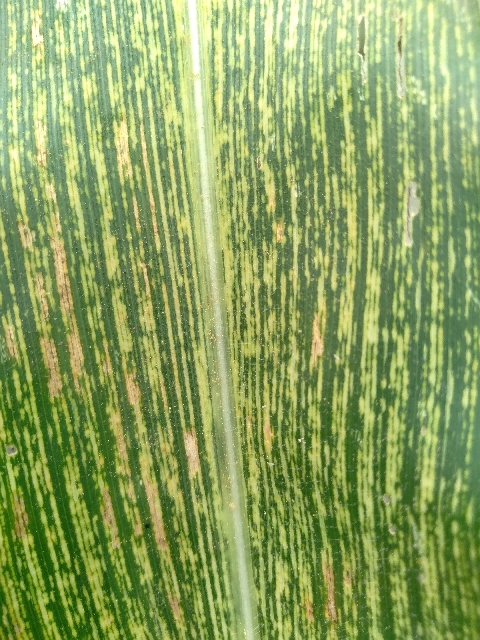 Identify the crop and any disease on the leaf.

maize, maize streak virus
